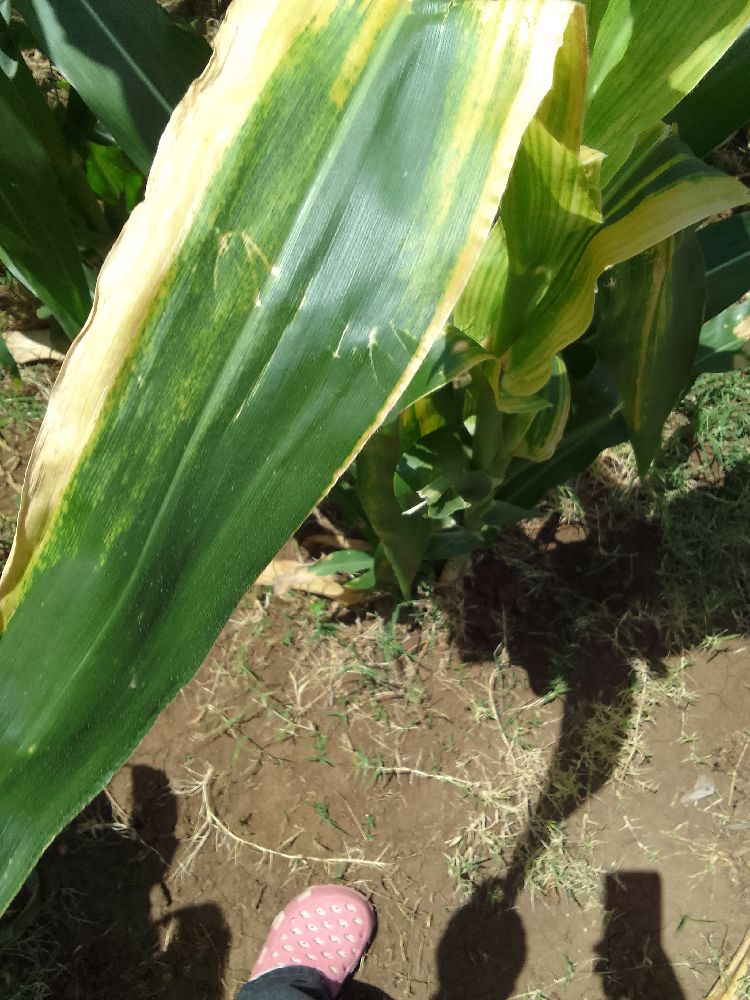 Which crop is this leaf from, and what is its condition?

maize, maize lethal necrosis
